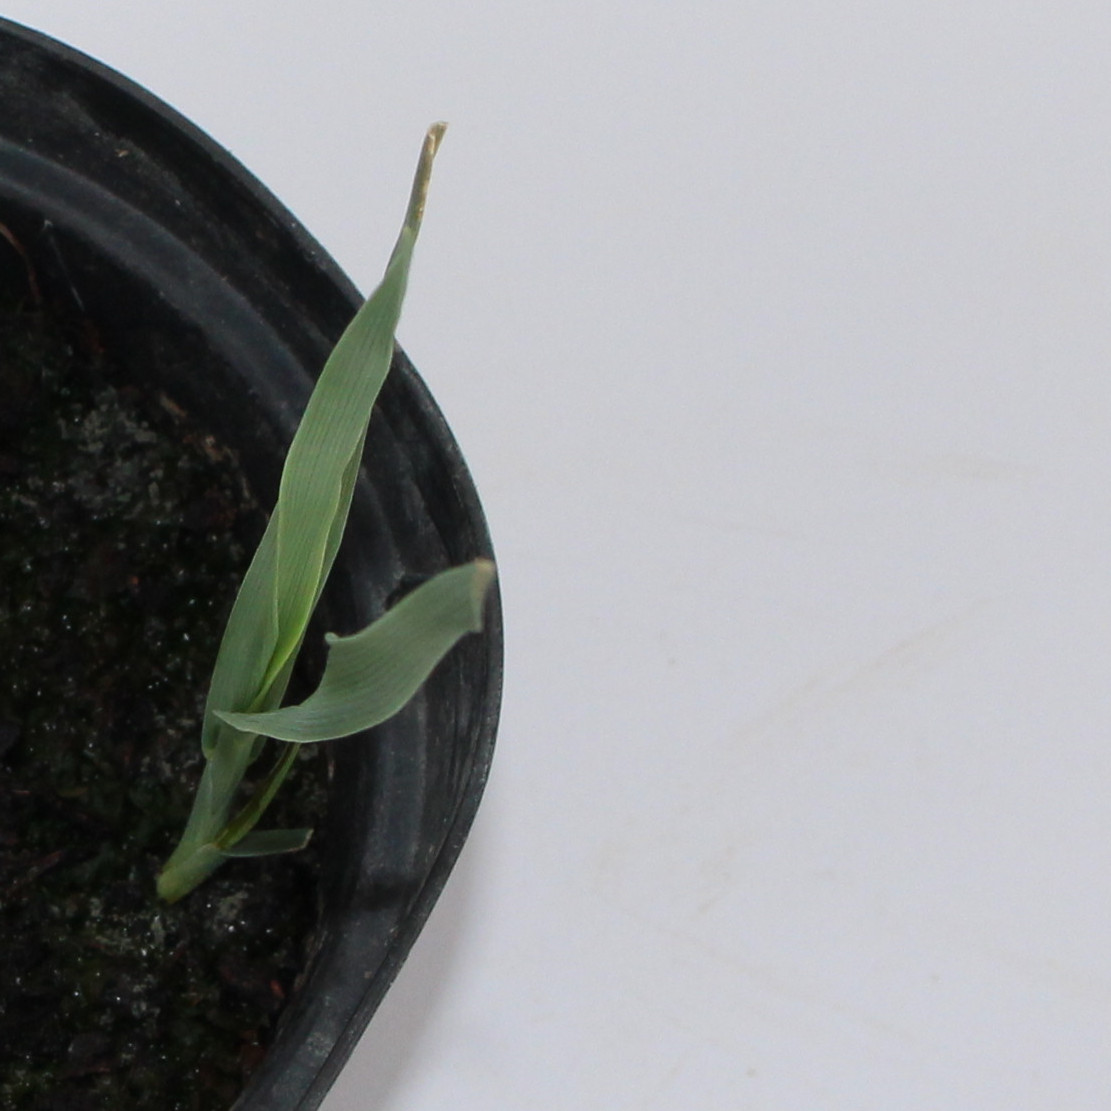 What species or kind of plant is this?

Avena sterilis
